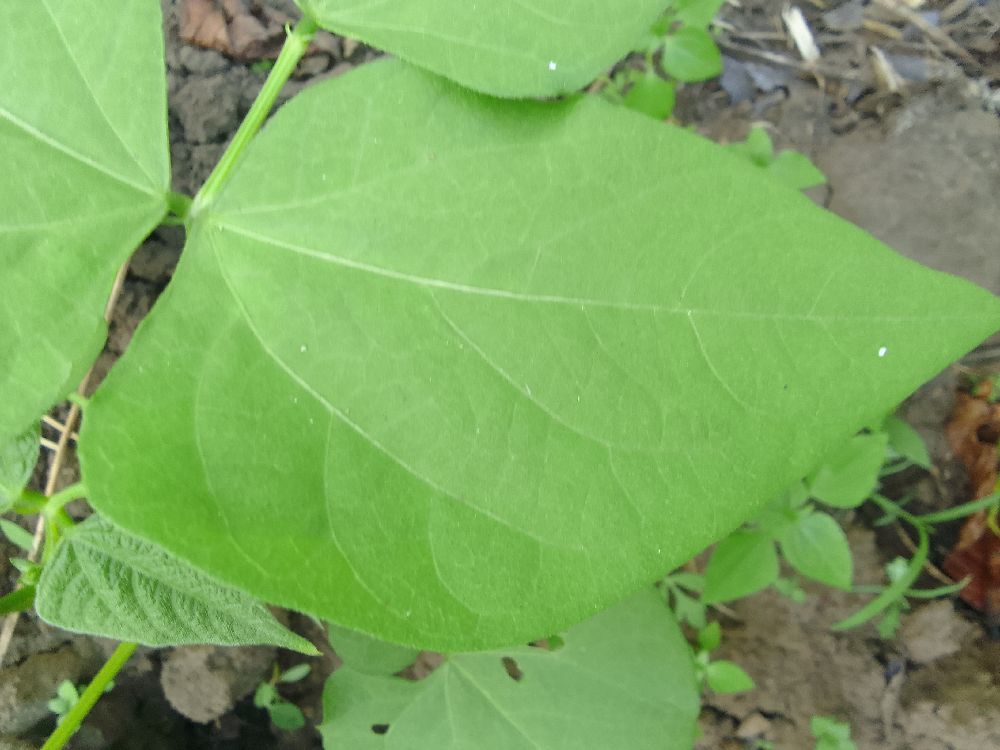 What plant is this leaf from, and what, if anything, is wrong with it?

common bean, healthy
